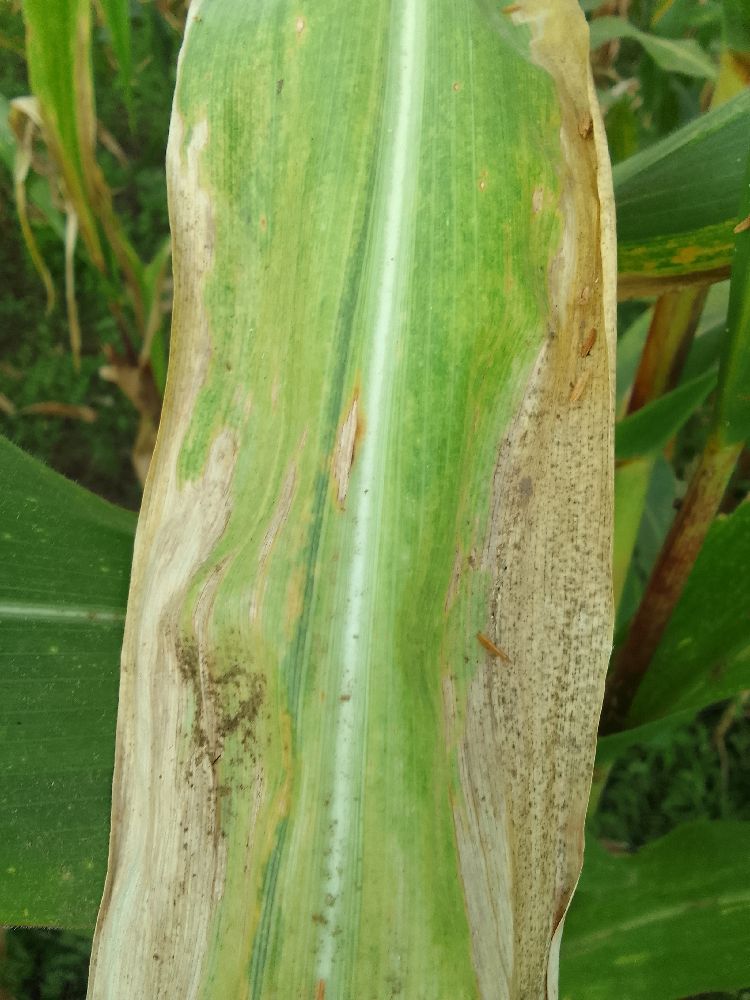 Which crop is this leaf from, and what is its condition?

maize, maize lethal necrosis
